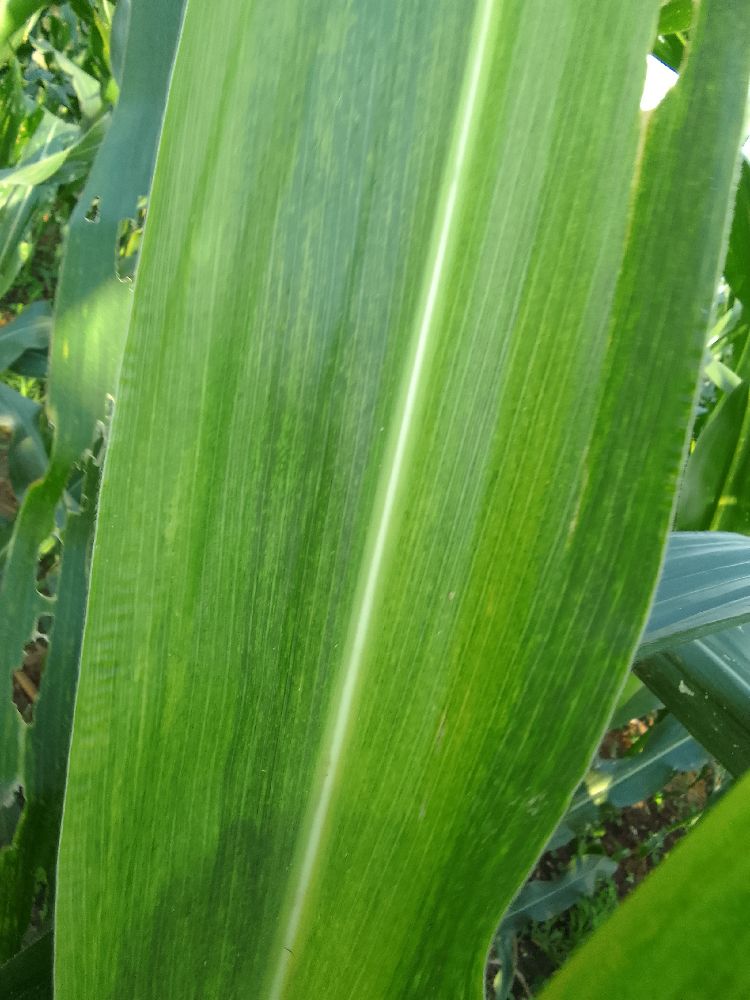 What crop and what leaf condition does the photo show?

maize, maize lethal necrosis
